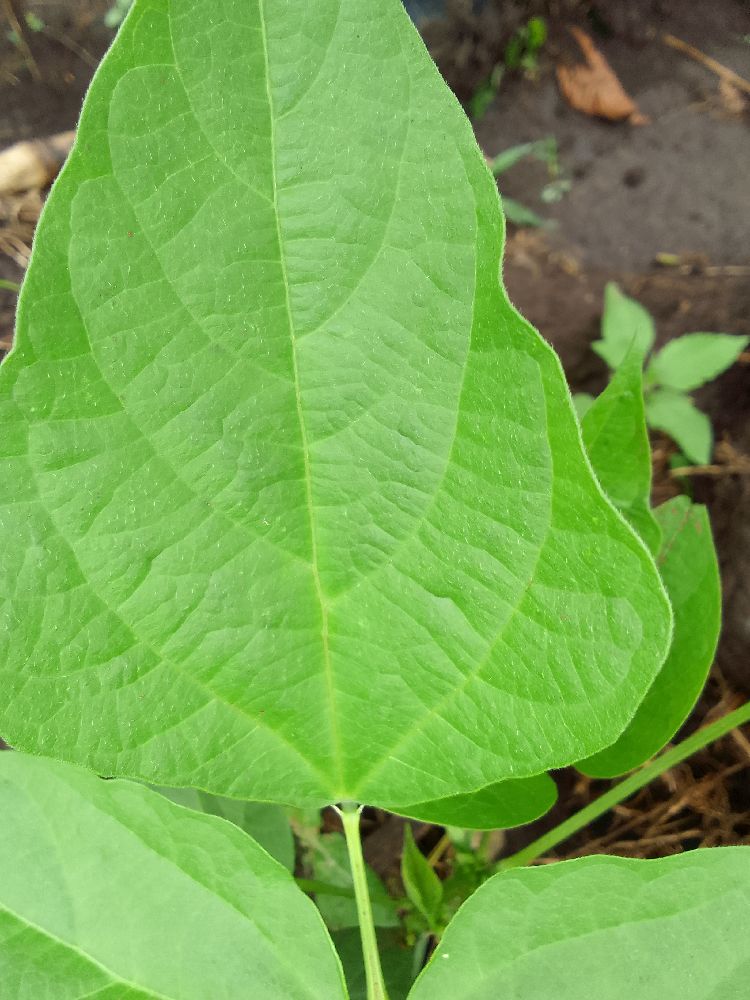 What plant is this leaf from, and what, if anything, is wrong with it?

common bean, healthy
